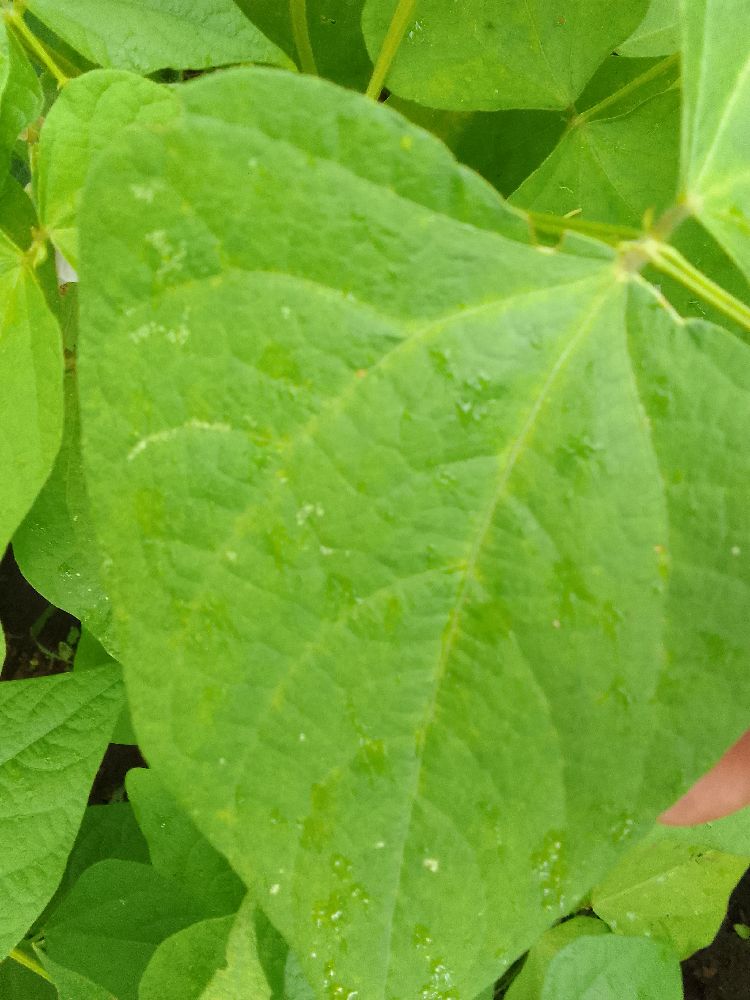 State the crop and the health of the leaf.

common bean, healthy
